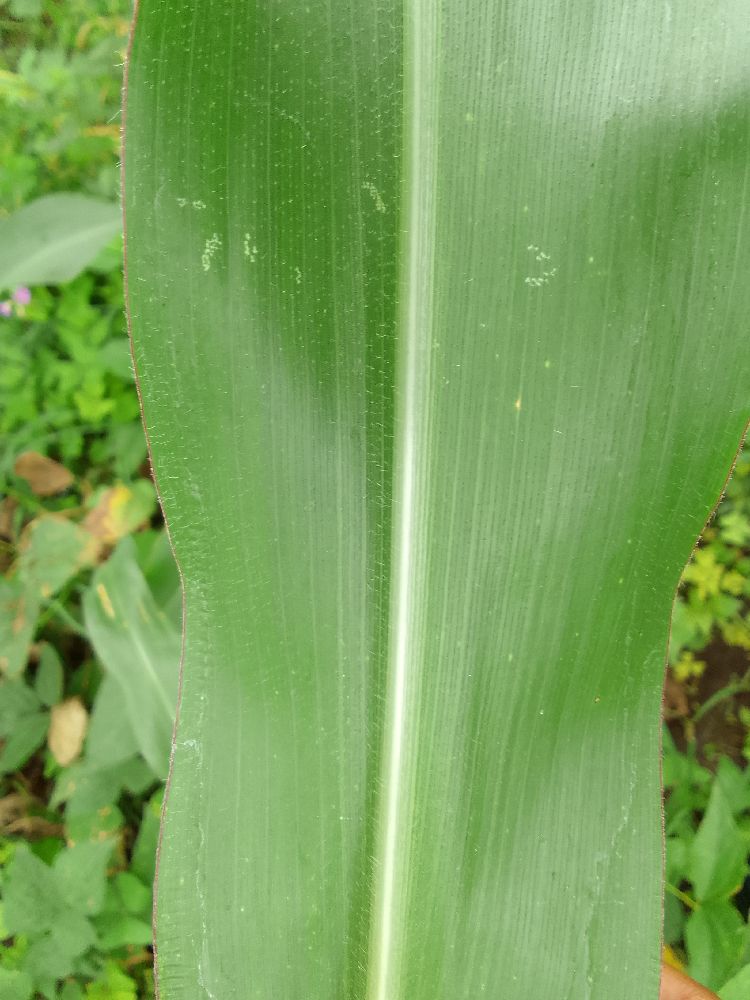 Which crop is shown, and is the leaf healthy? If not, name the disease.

maize, healthy
